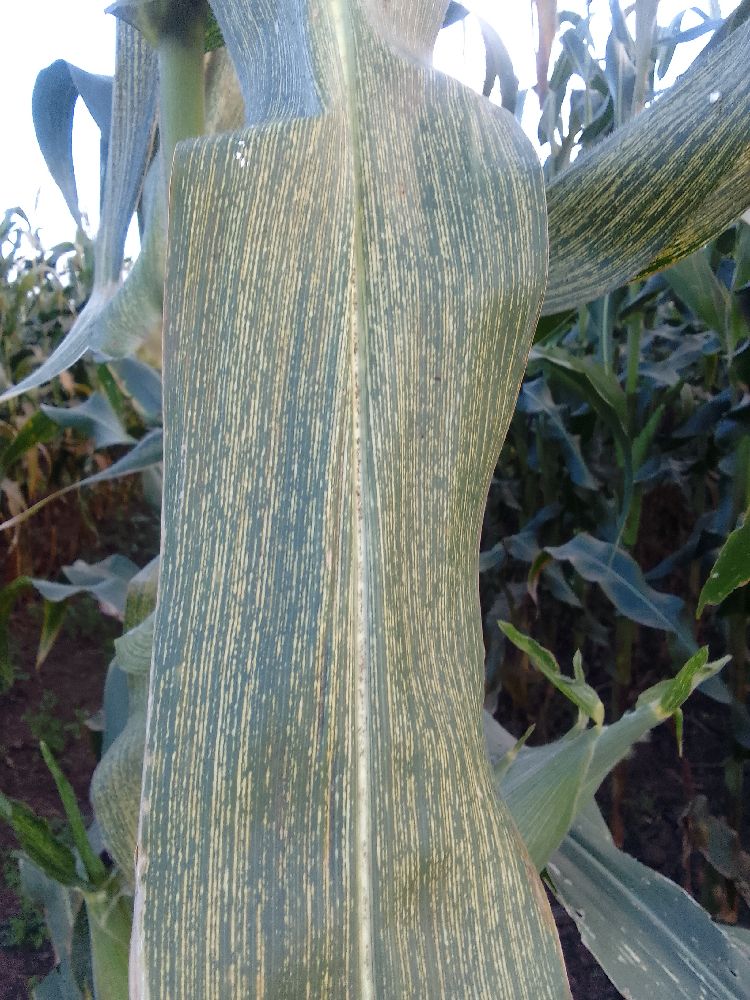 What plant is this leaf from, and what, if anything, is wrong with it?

maize, maize streak virus
